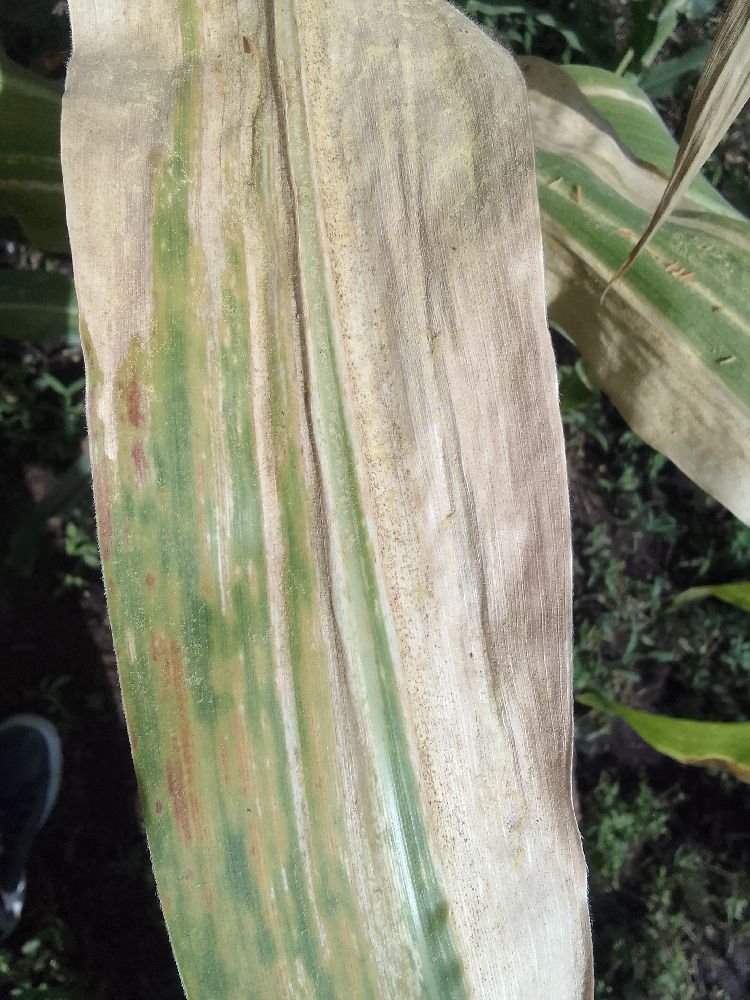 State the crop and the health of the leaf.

maize, maize lethal necrosis
